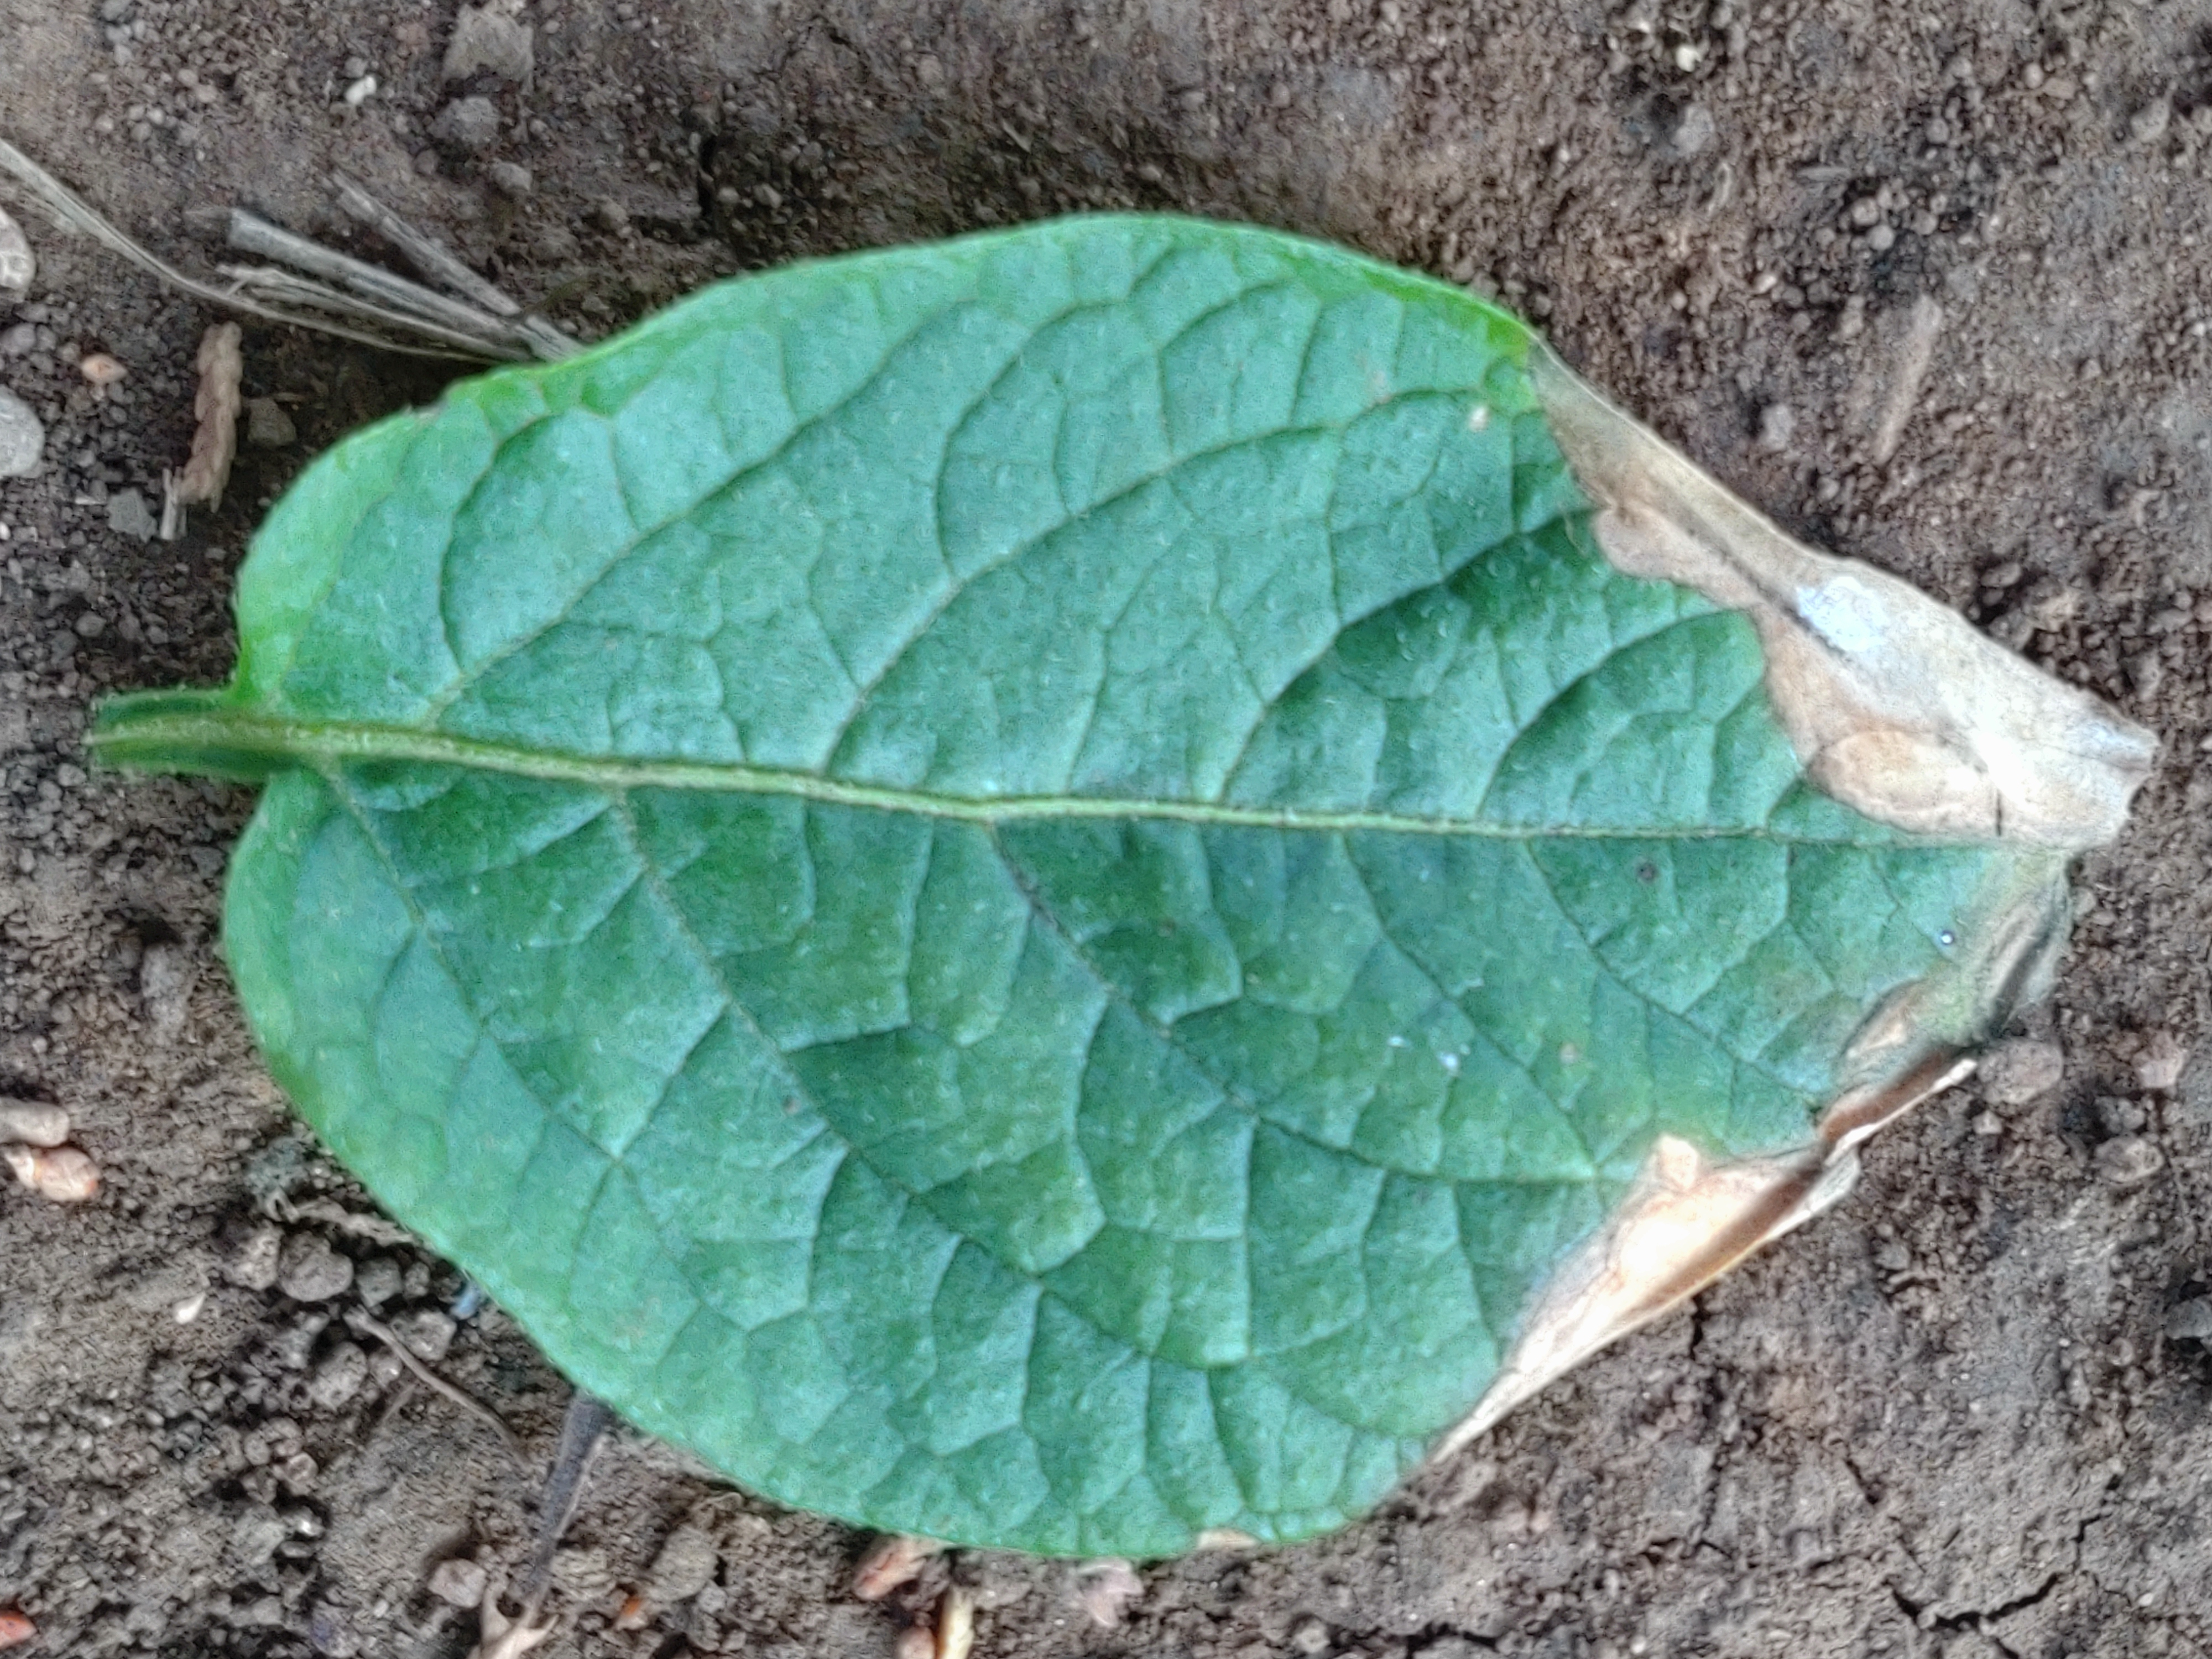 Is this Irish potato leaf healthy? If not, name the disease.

early blight
